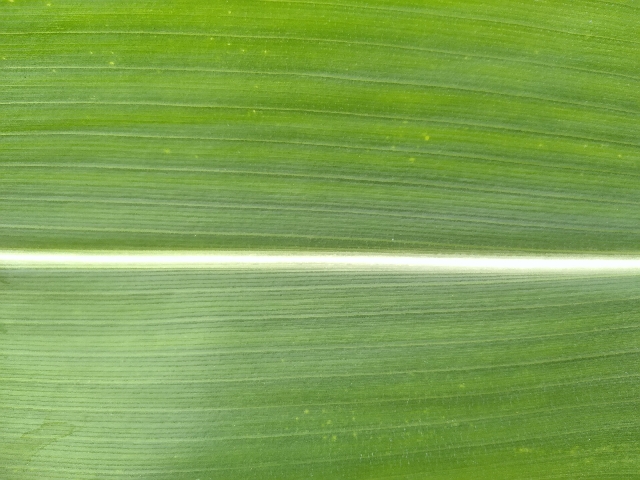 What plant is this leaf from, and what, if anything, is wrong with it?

maize, healthy
